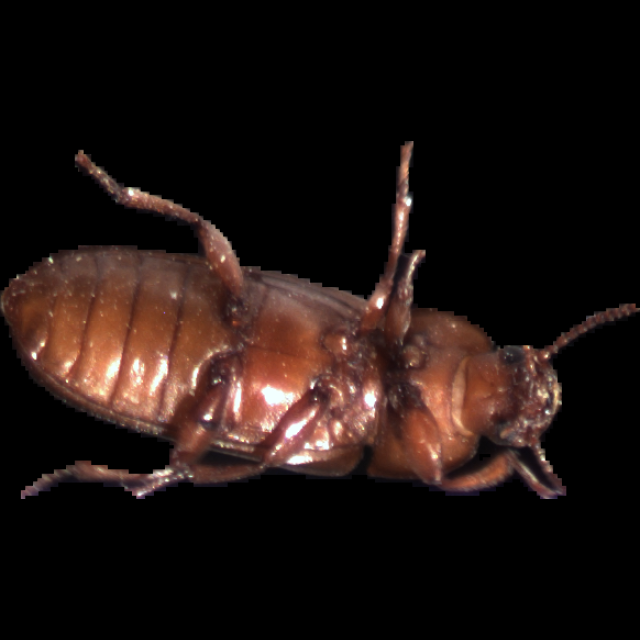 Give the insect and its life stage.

mealworm beetle
